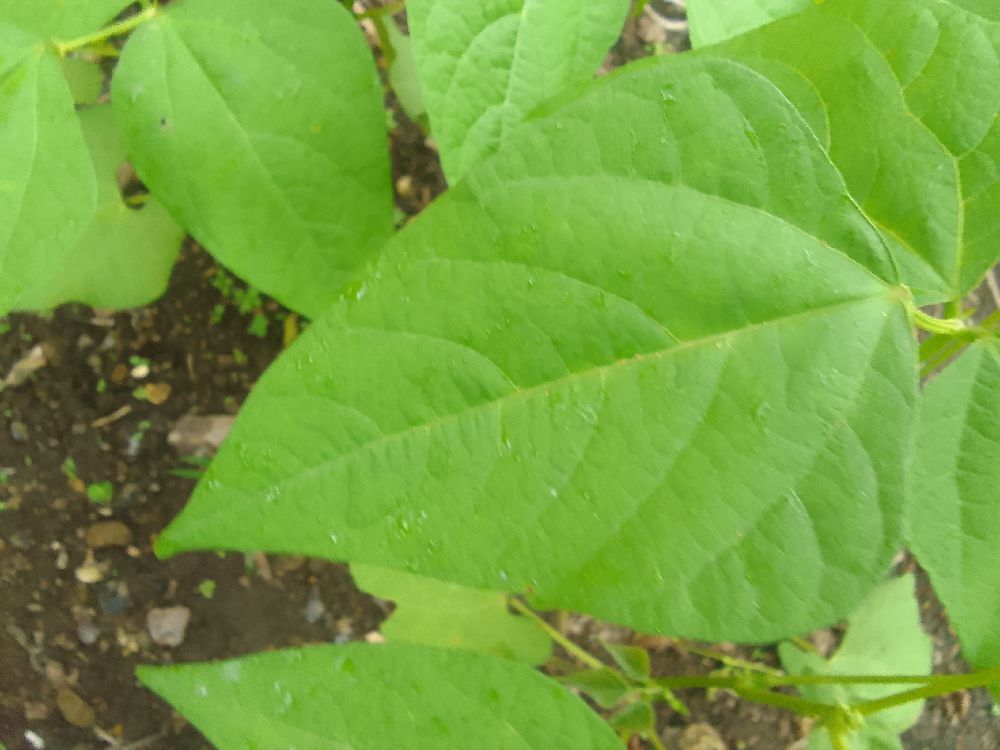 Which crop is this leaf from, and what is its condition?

common bean, healthy
